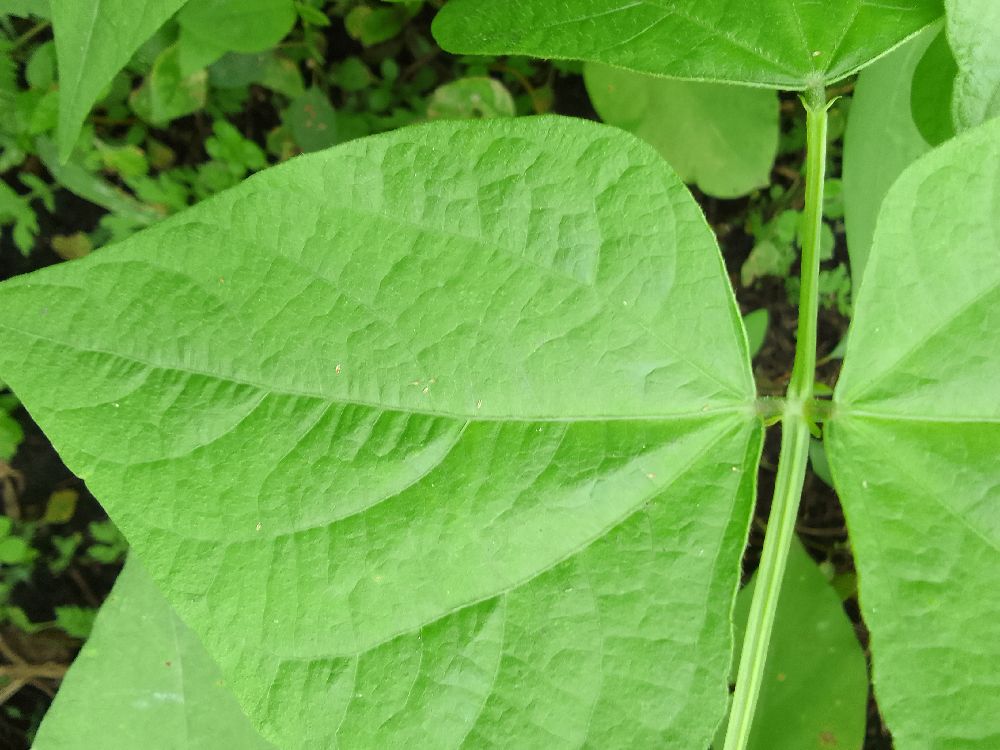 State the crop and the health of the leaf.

common bean, healthy
